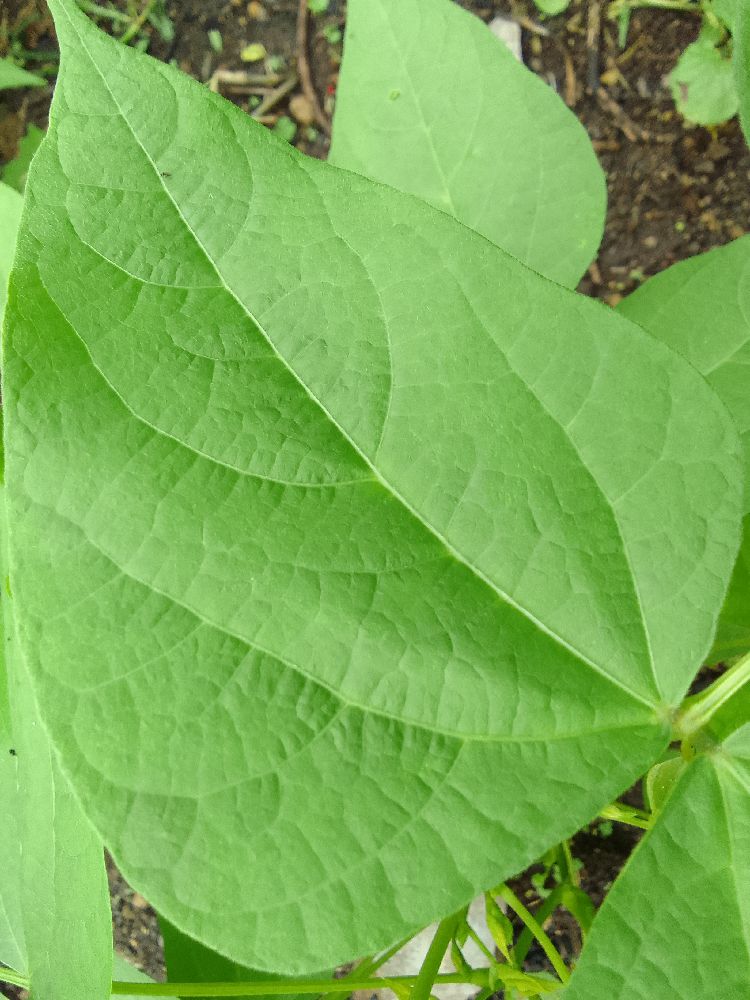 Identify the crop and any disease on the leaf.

common bean, healthy
